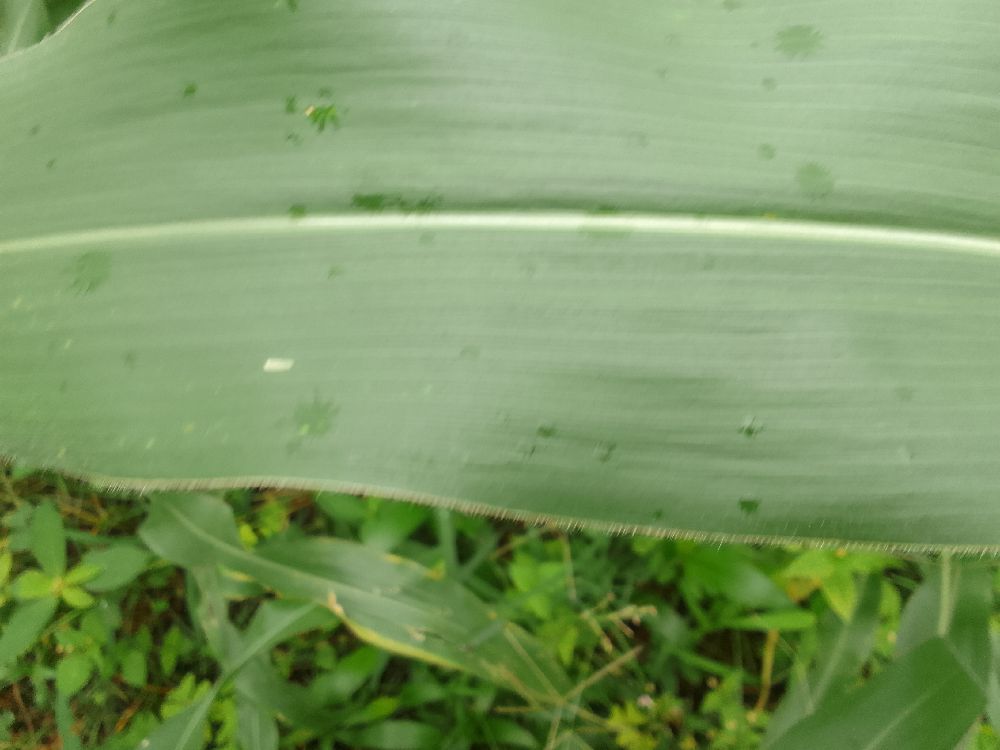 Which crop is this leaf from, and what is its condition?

maize, healthy
